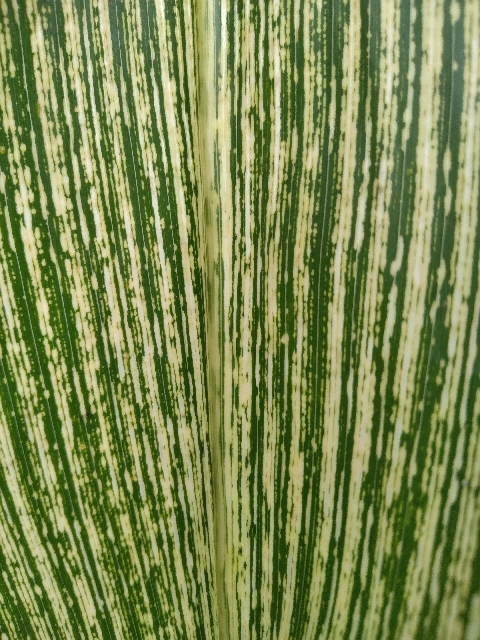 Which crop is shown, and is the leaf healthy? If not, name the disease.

maize, maize streak virus
